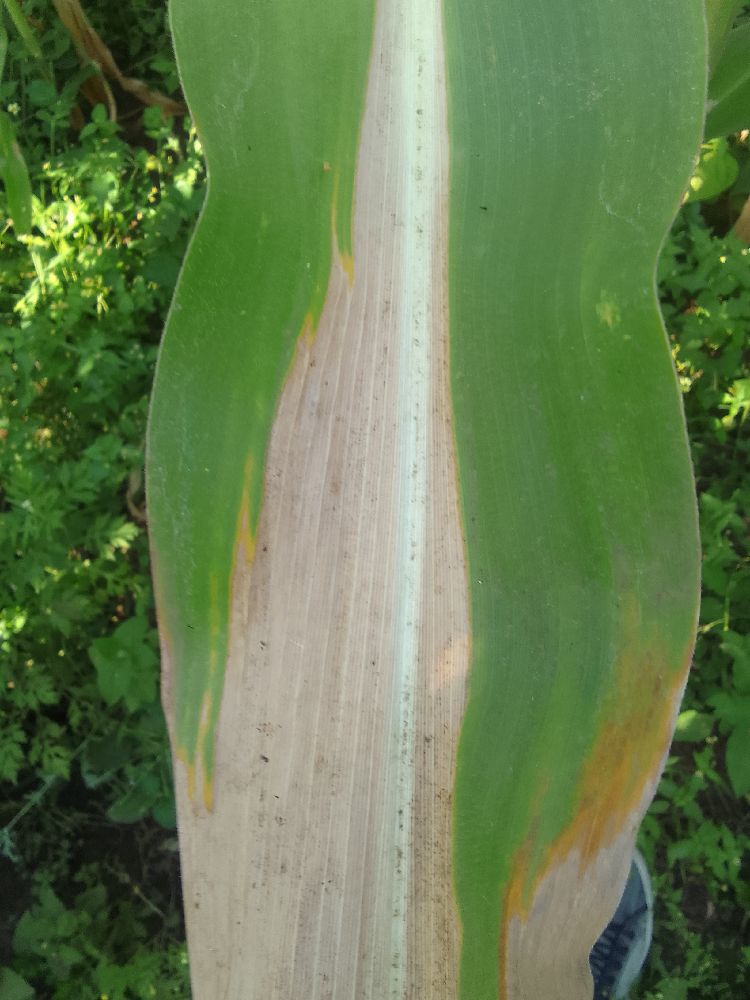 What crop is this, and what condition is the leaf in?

maize, maize lethal necrosis
